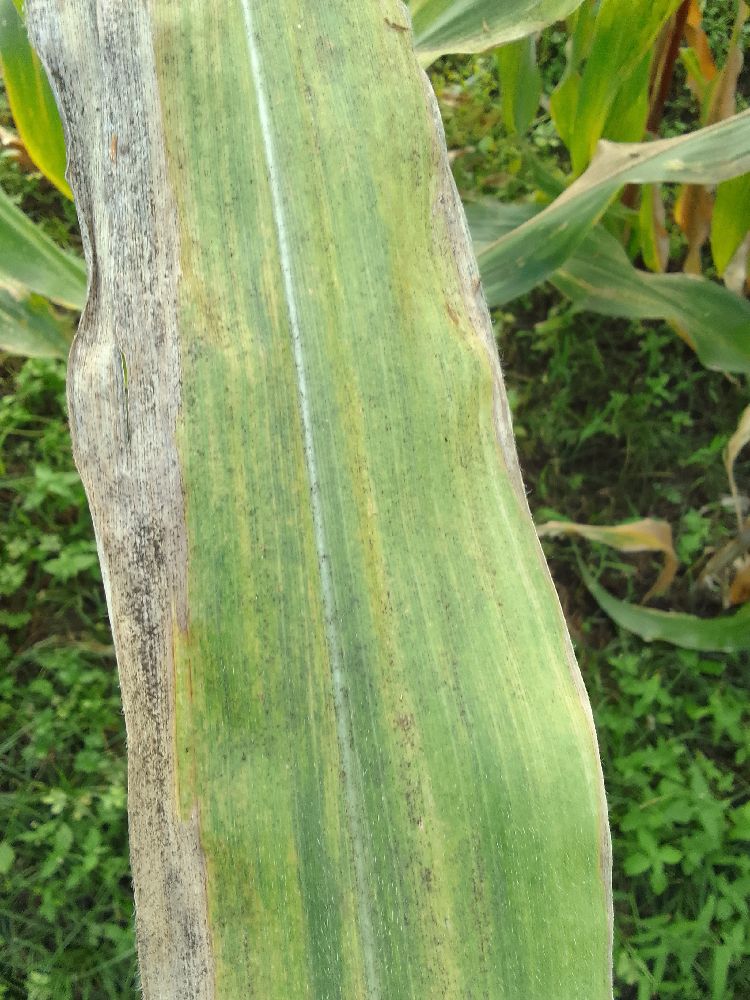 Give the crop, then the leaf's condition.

maize, maize lethal necrosis
